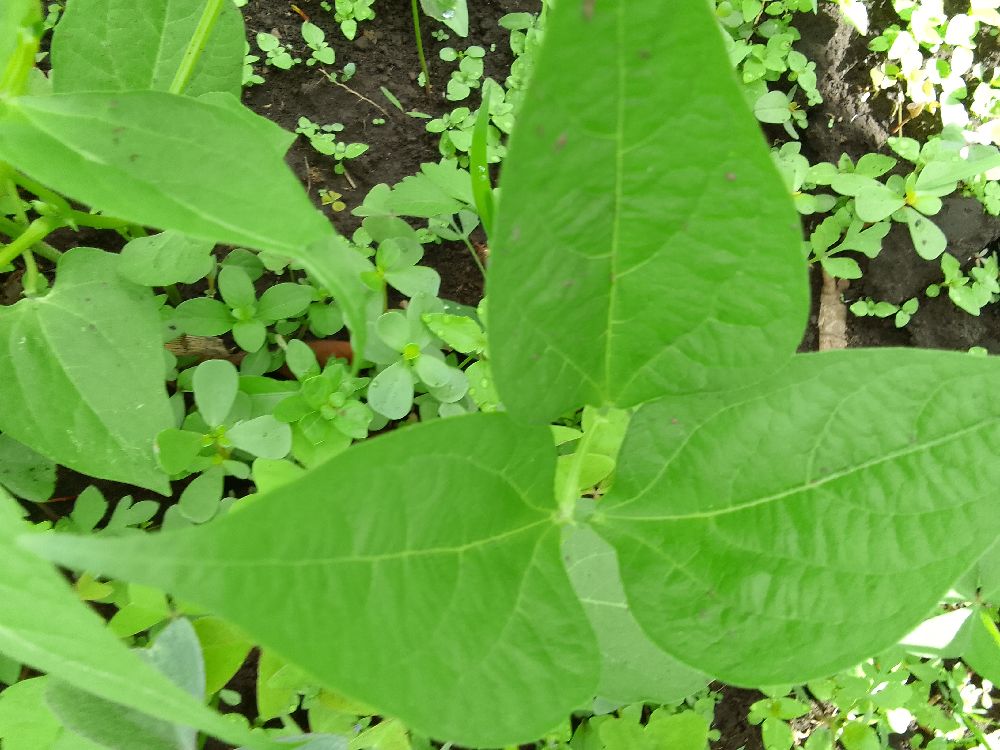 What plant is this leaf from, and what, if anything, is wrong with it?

common bean, healthy
